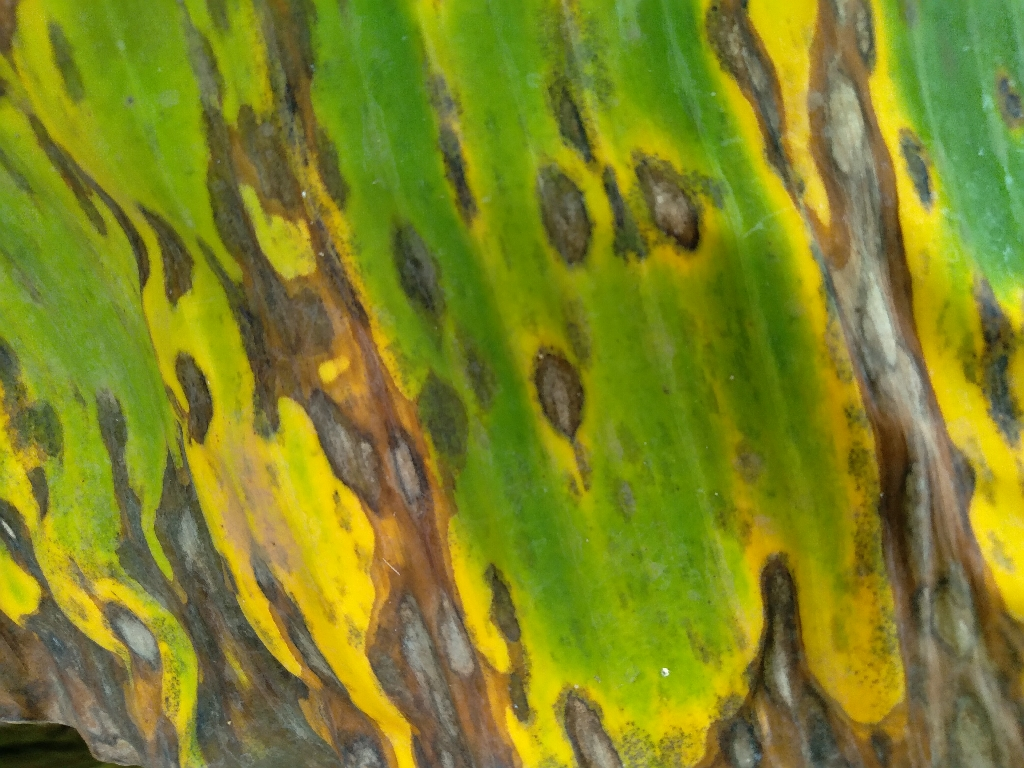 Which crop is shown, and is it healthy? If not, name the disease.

banana, black sigatoka
